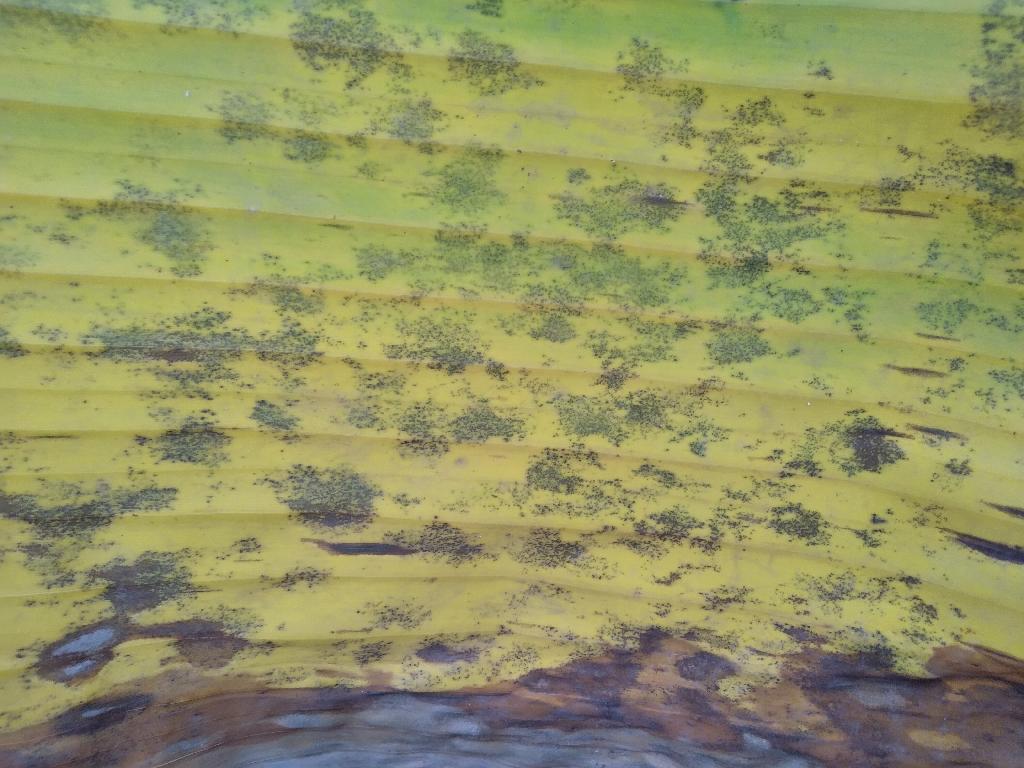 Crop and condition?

banana, black sigatoka
